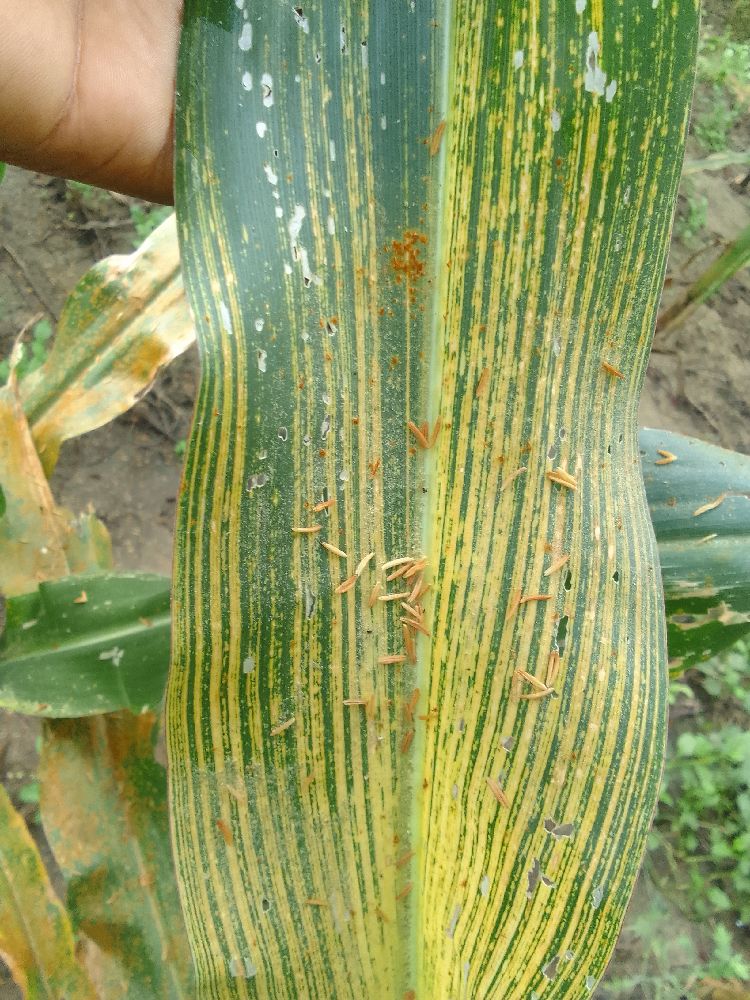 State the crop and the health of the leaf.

maize, maize streak virus
